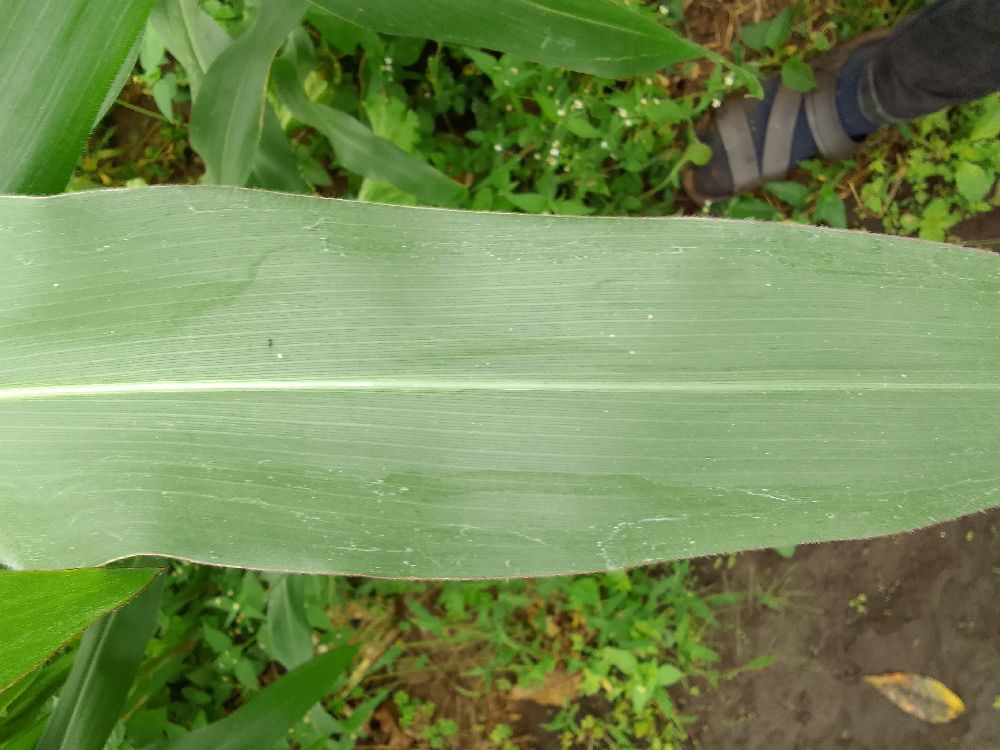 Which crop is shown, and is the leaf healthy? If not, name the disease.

maize, healthy
